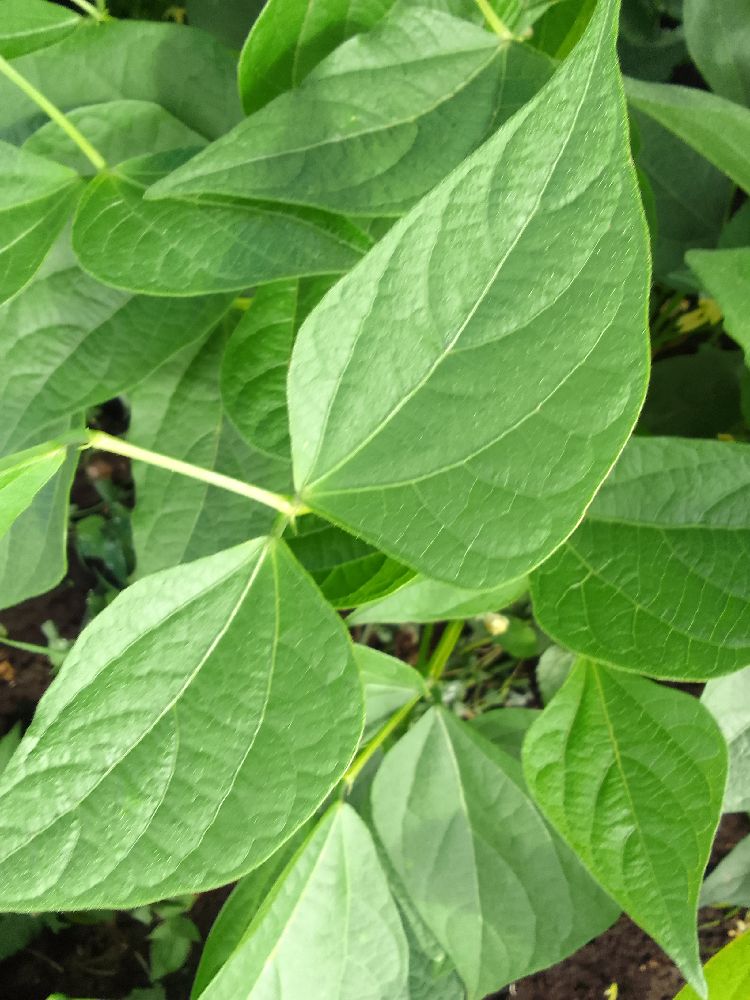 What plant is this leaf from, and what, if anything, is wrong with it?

common bean, healthy
